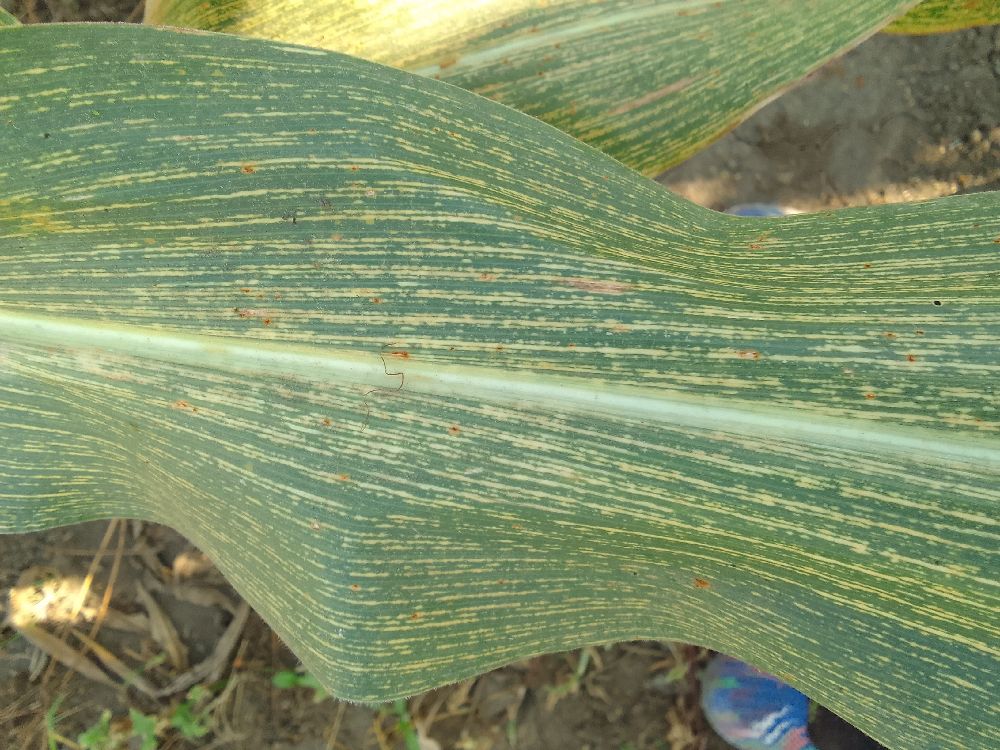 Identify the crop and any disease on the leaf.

maize, maize streak virus
